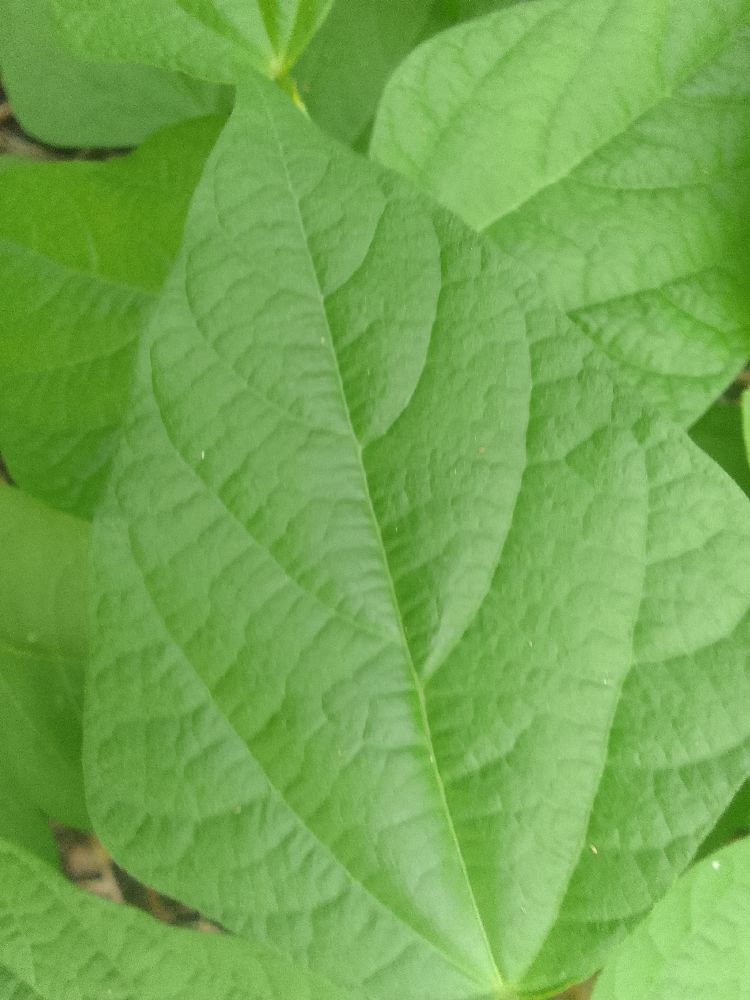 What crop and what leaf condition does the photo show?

common bean, healthy
